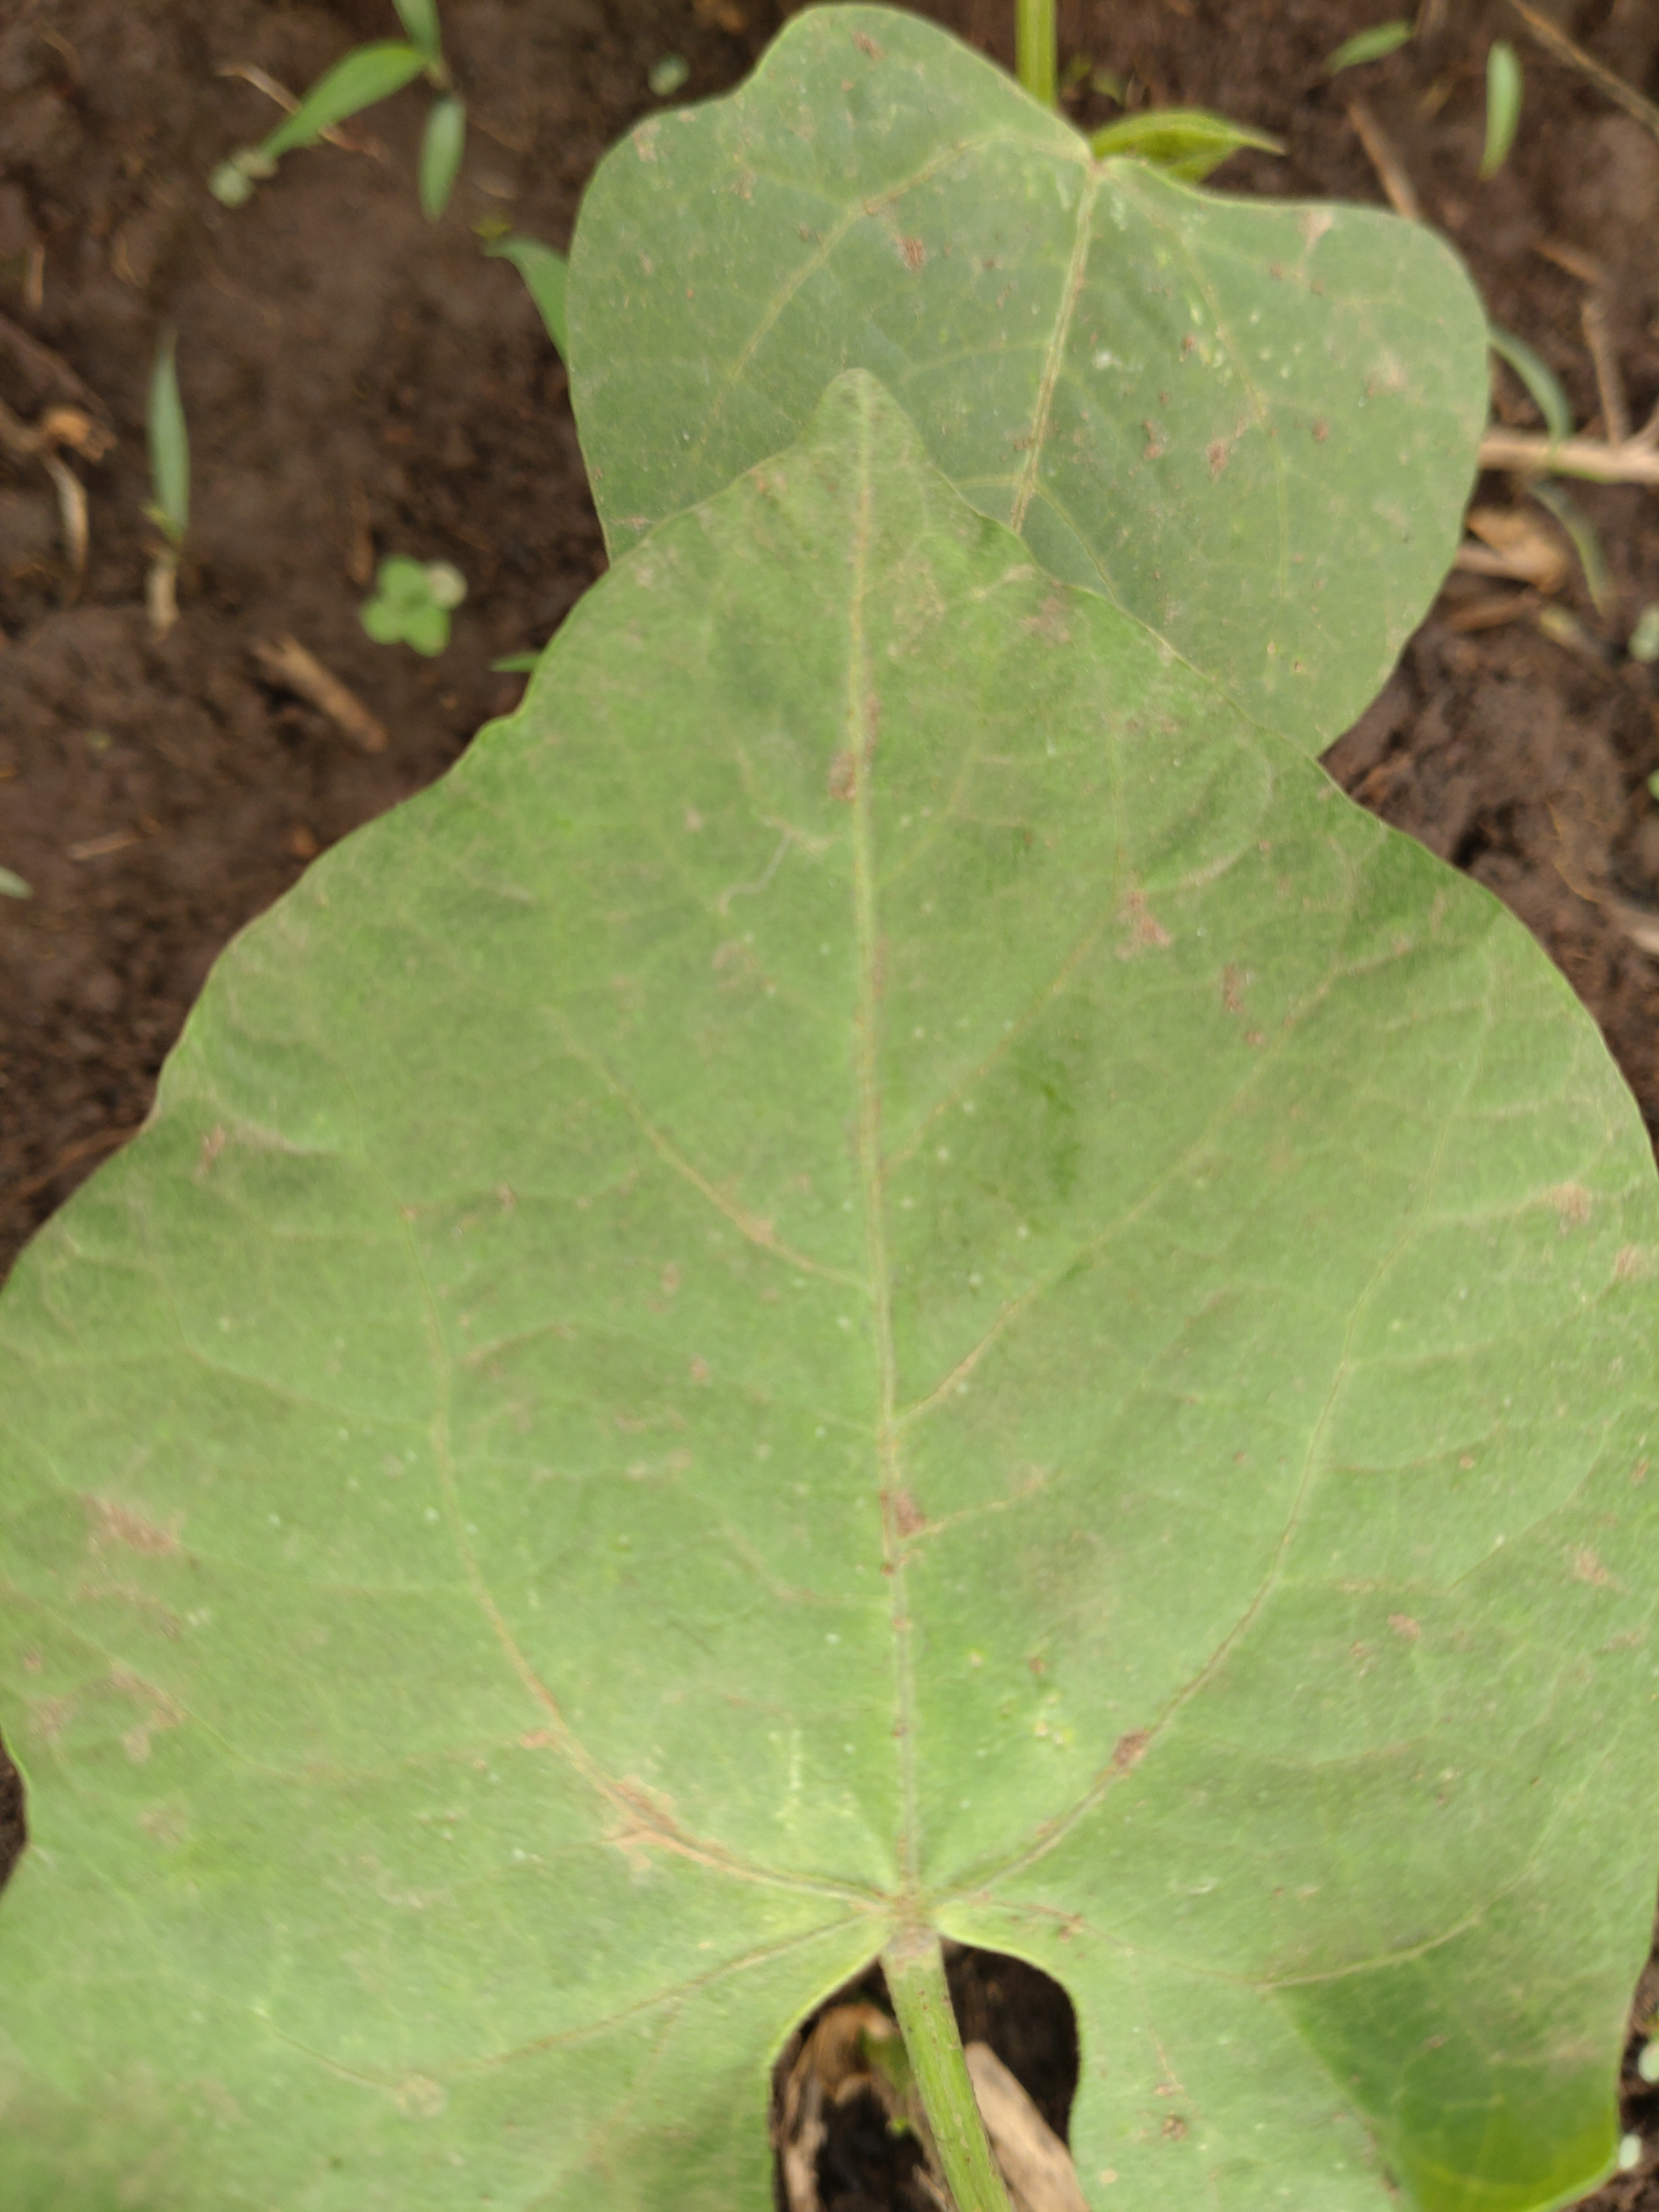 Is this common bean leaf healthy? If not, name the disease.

healthy
